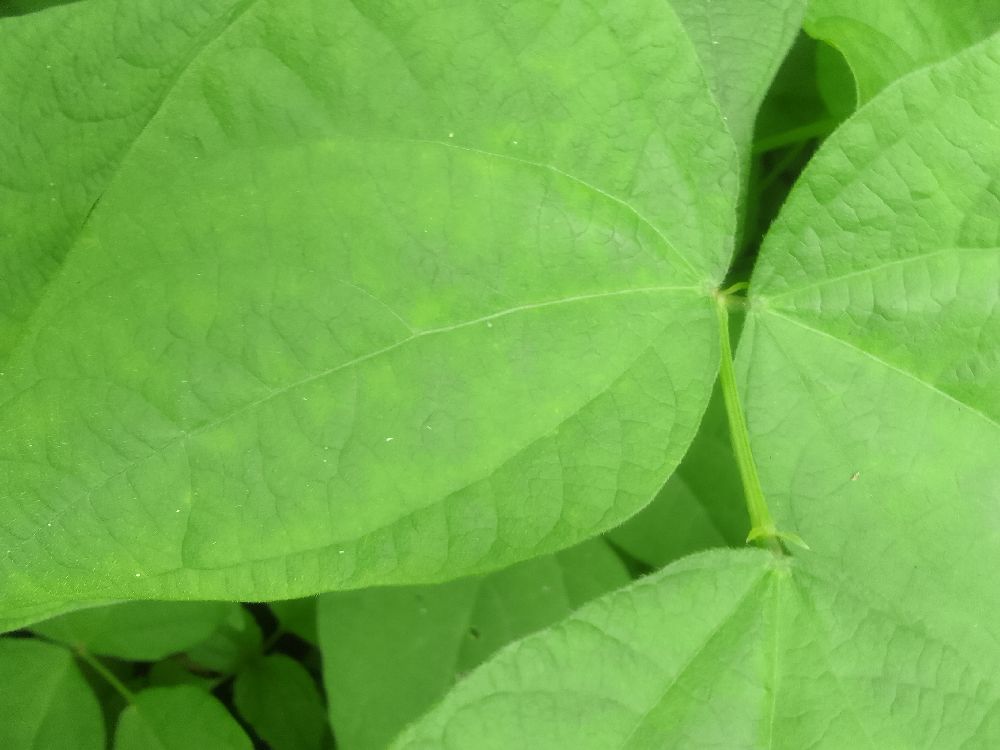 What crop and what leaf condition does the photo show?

common bean, healthy
